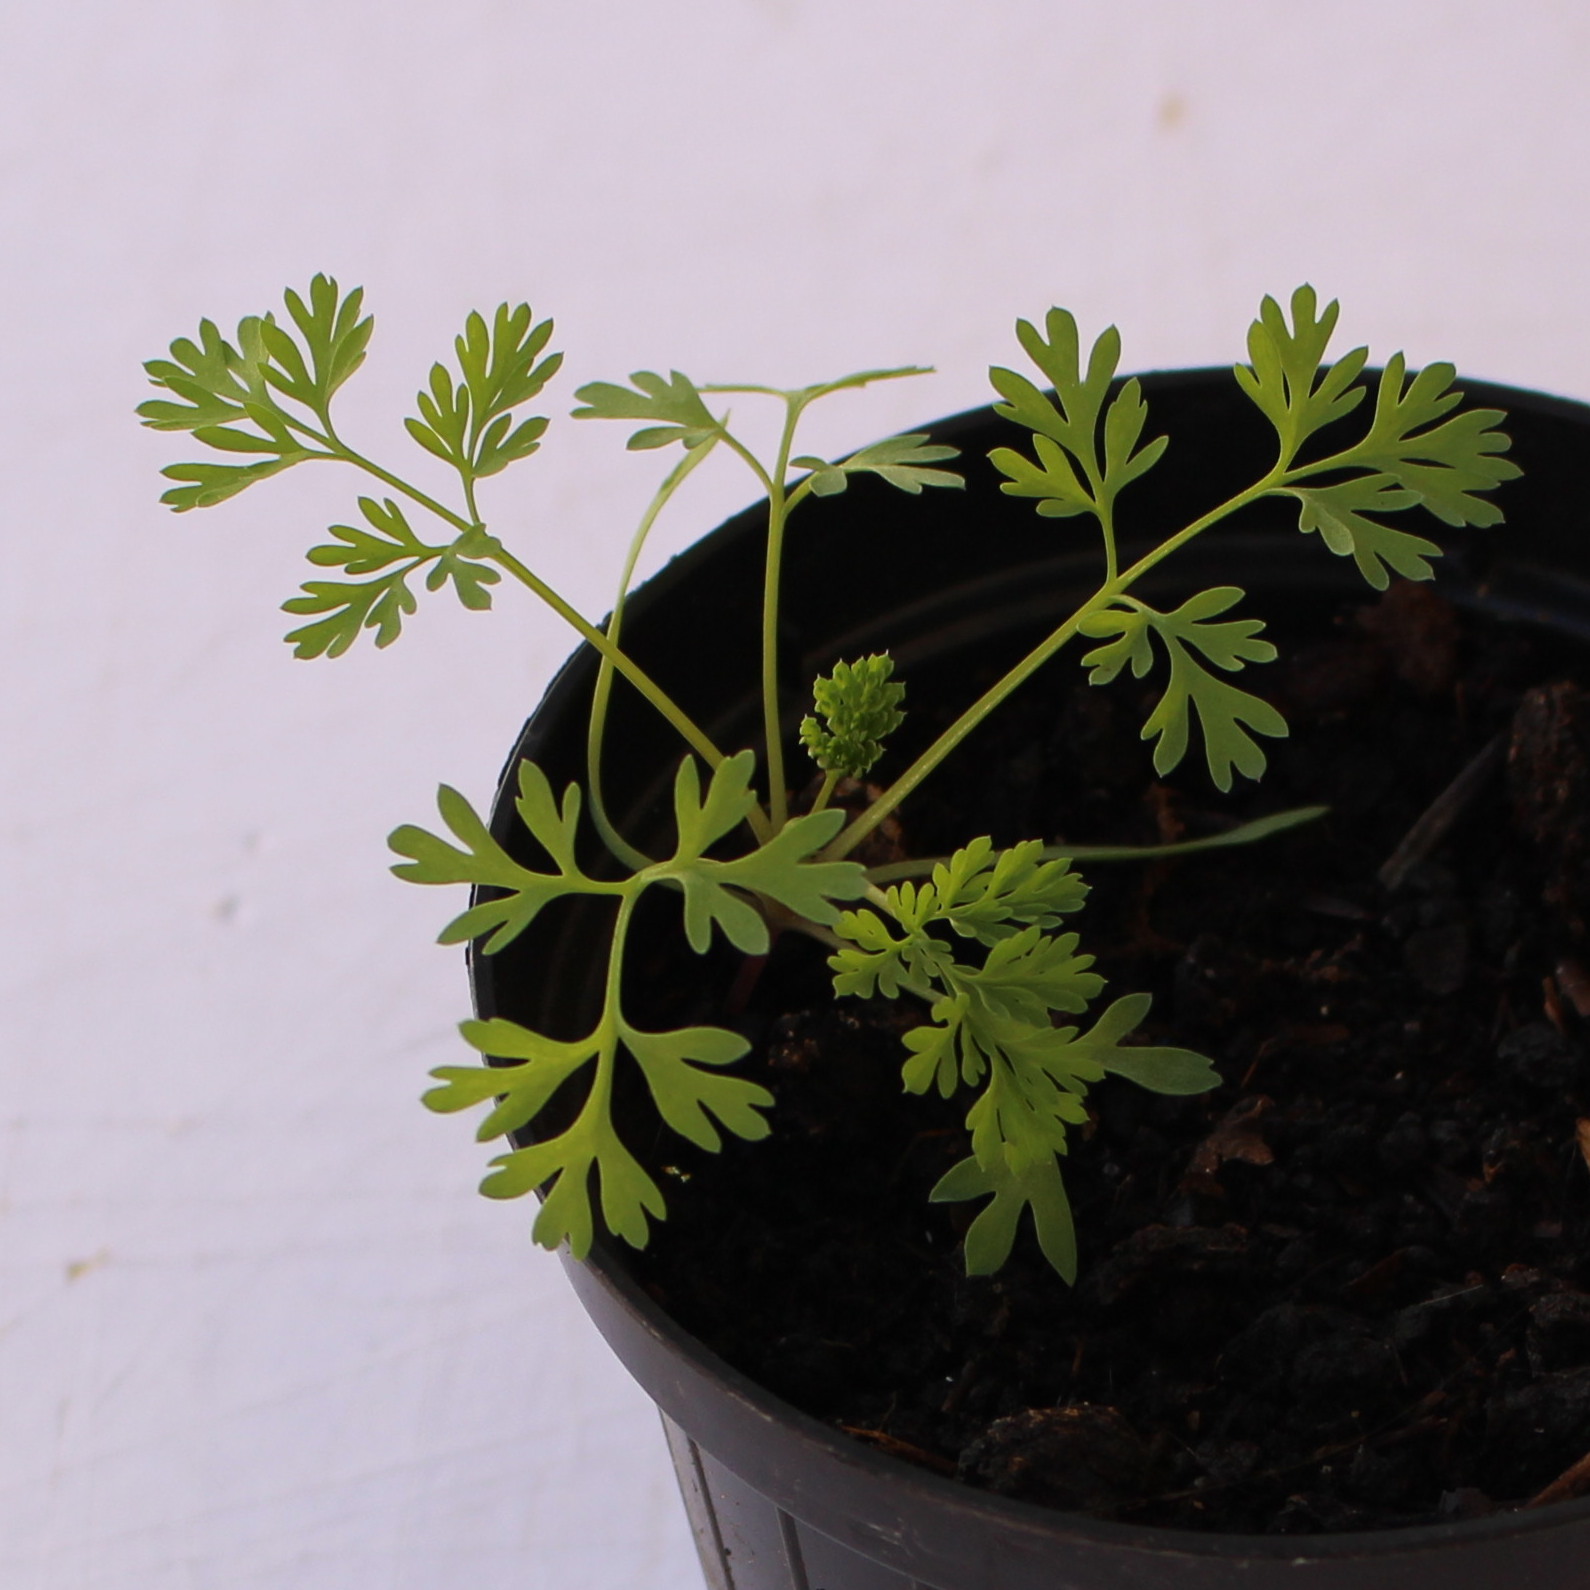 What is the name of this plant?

Fumaria officinalis
